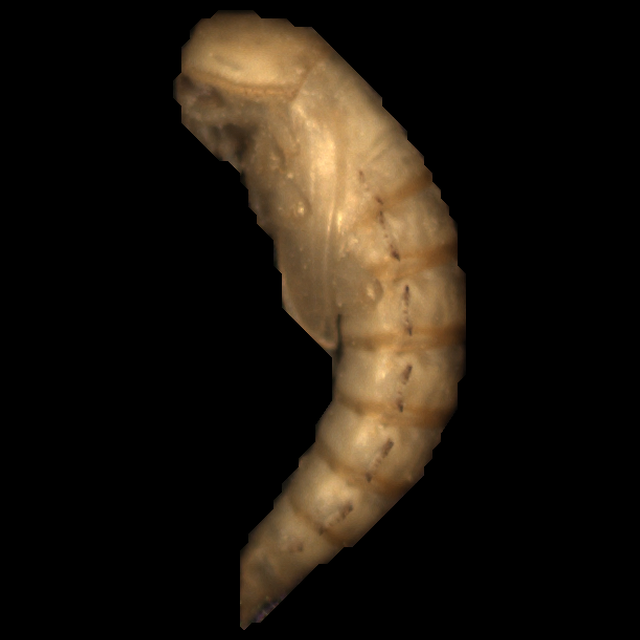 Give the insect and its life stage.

mealworm pupa
